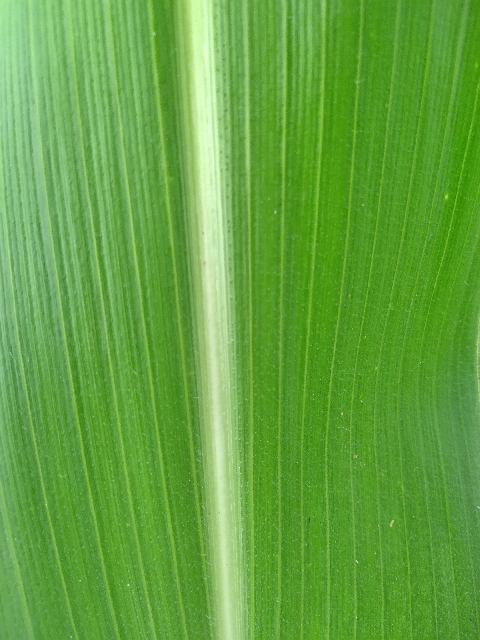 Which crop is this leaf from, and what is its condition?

maize, healthy
